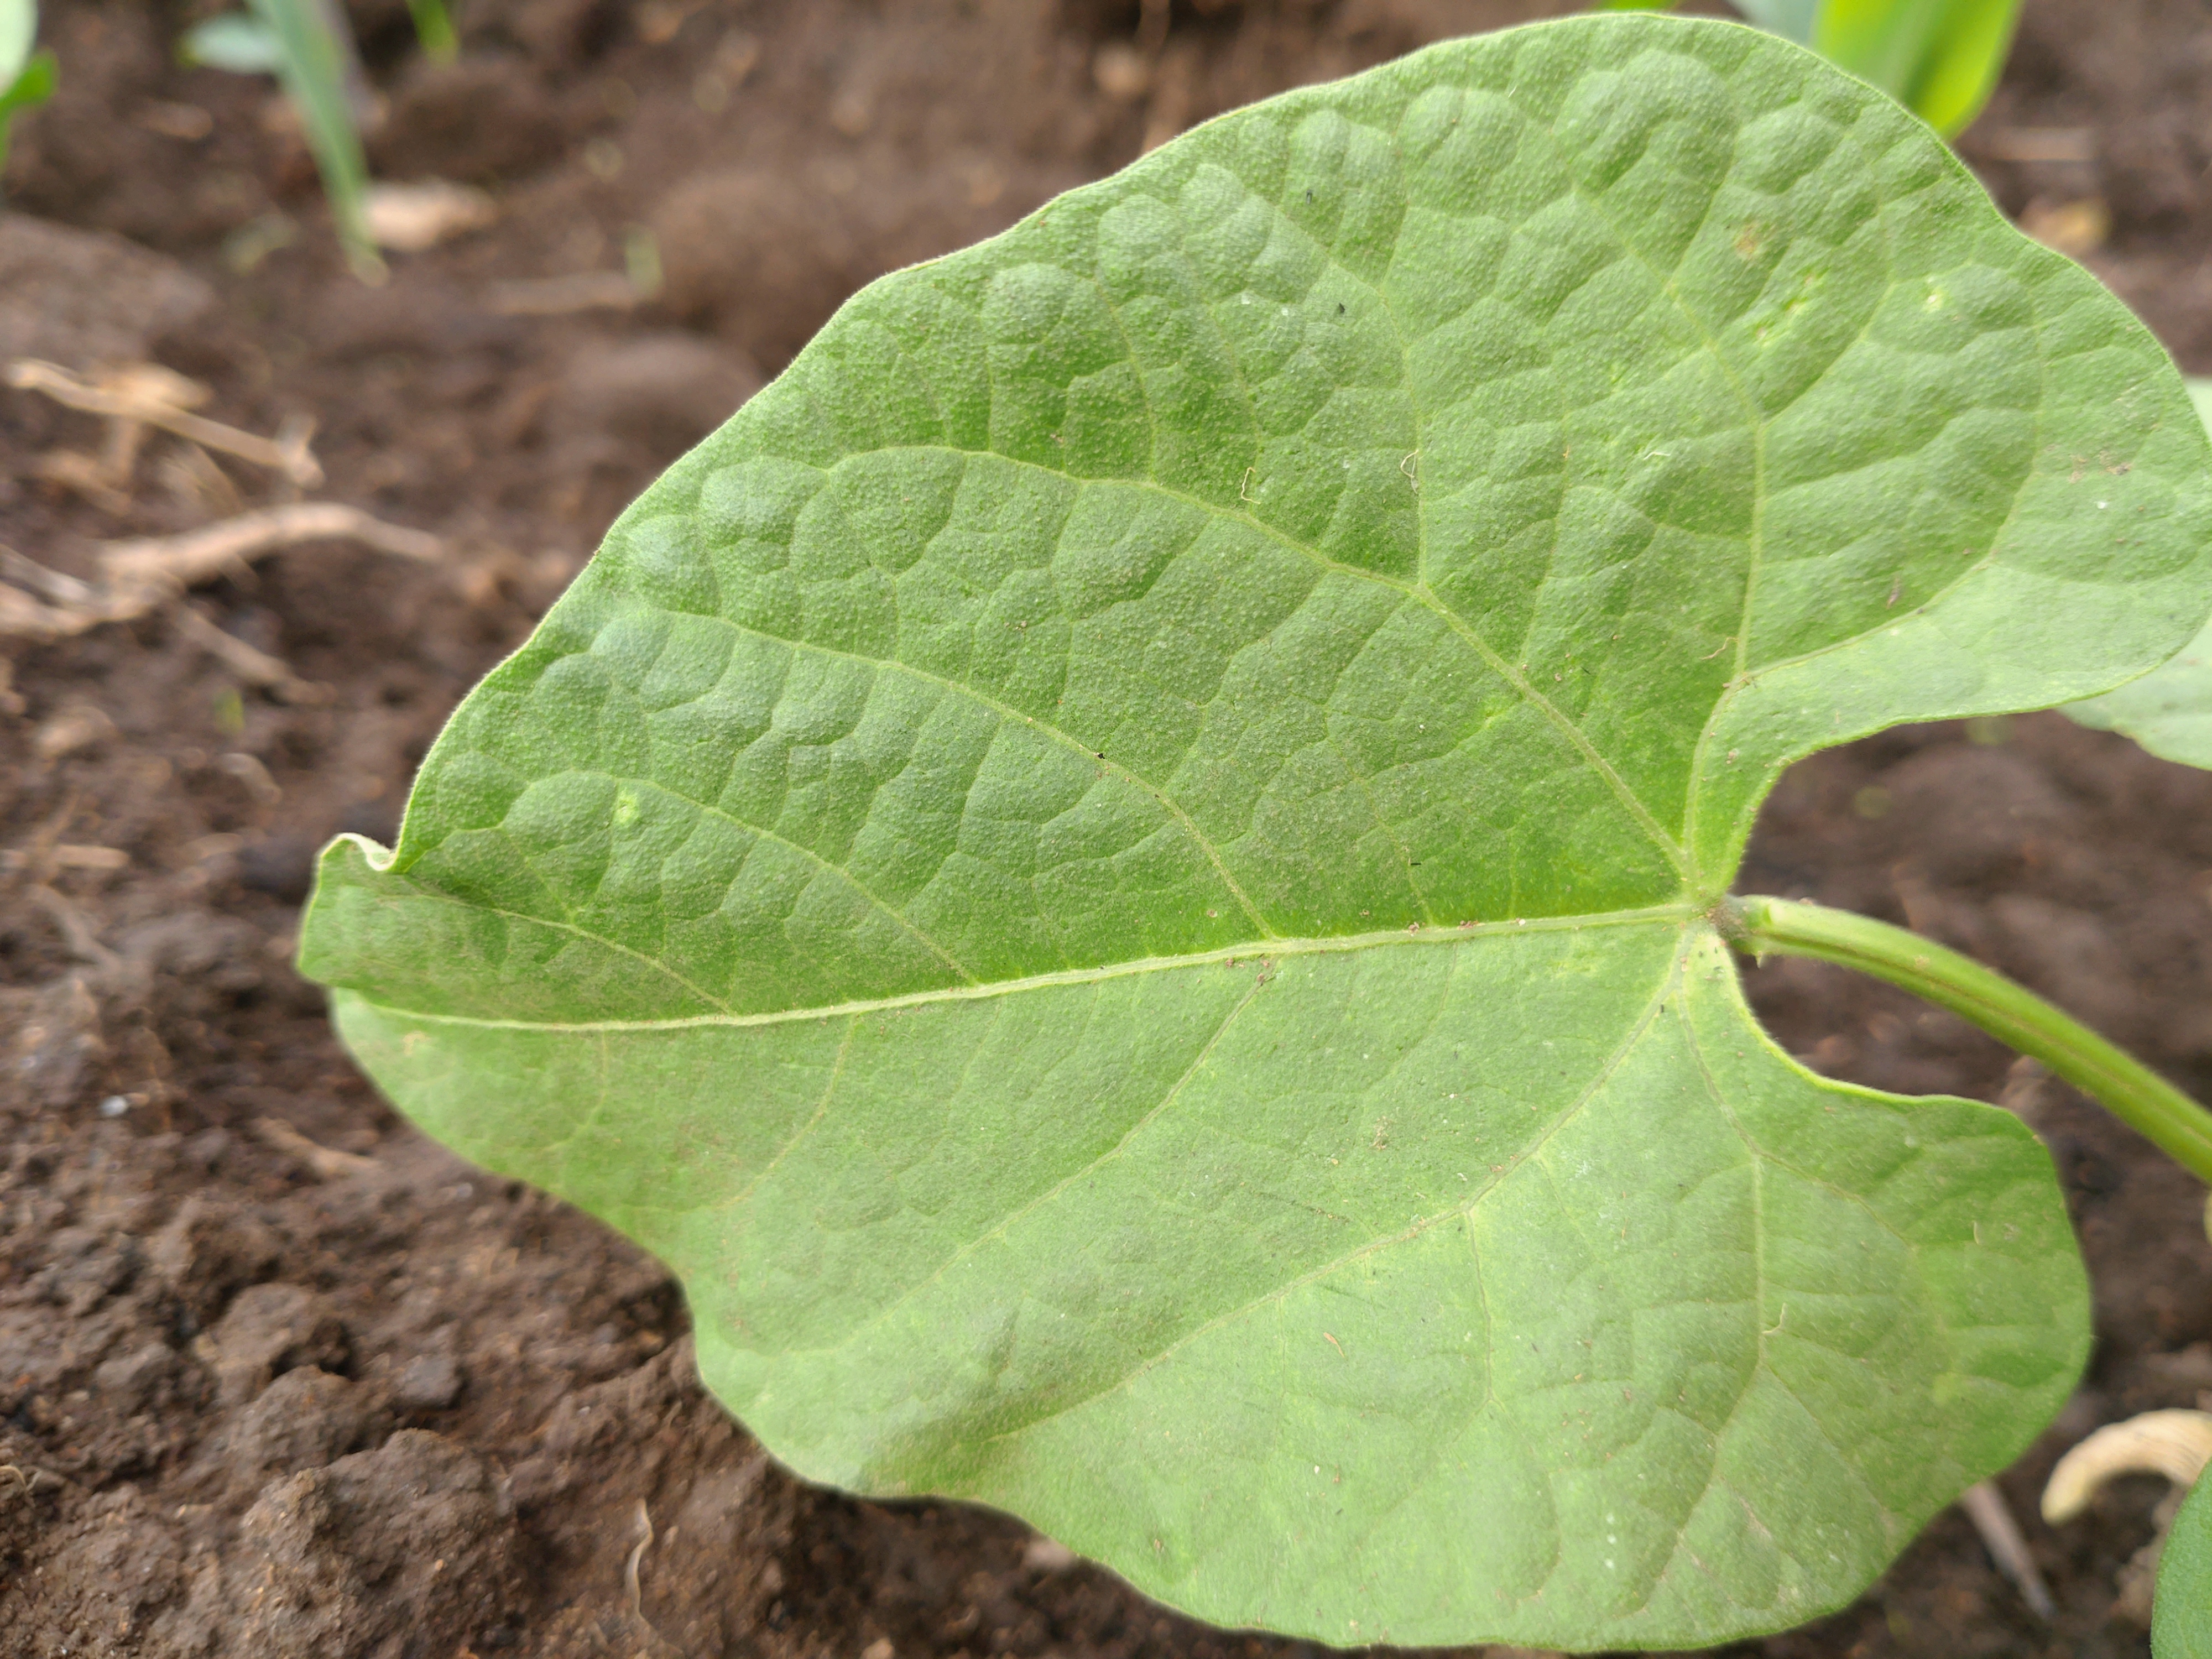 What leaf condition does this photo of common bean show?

healthy
